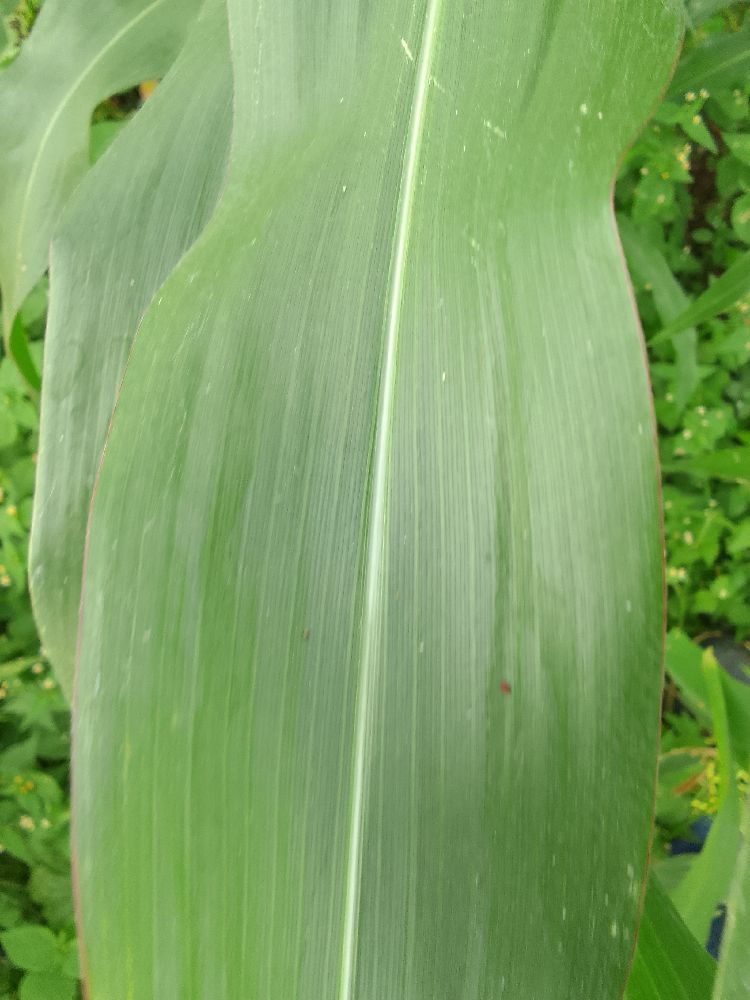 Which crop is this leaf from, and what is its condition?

maize, healthy
